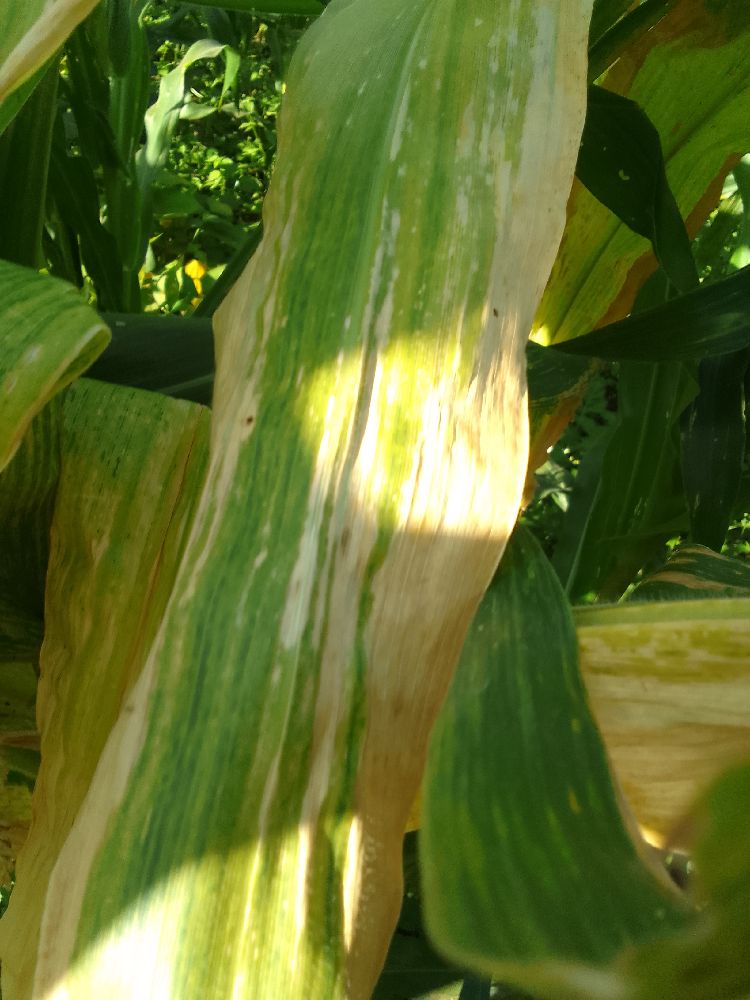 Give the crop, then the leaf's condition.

maize, maize lethal necrosis
